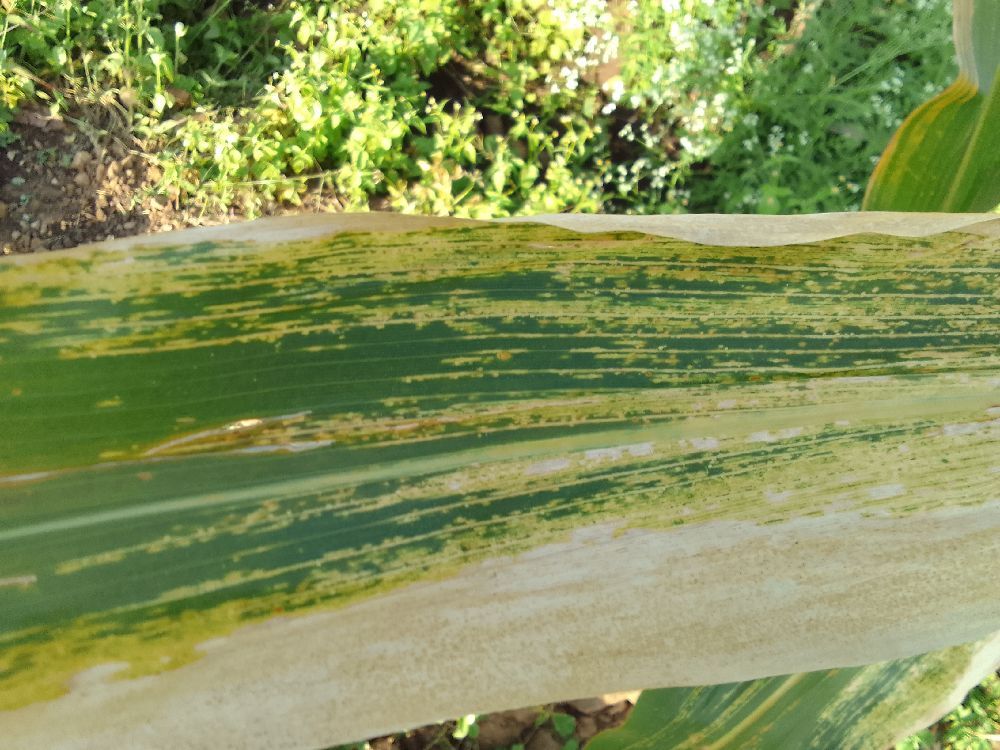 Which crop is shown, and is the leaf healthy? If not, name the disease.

maize, maize lethal necrosis
